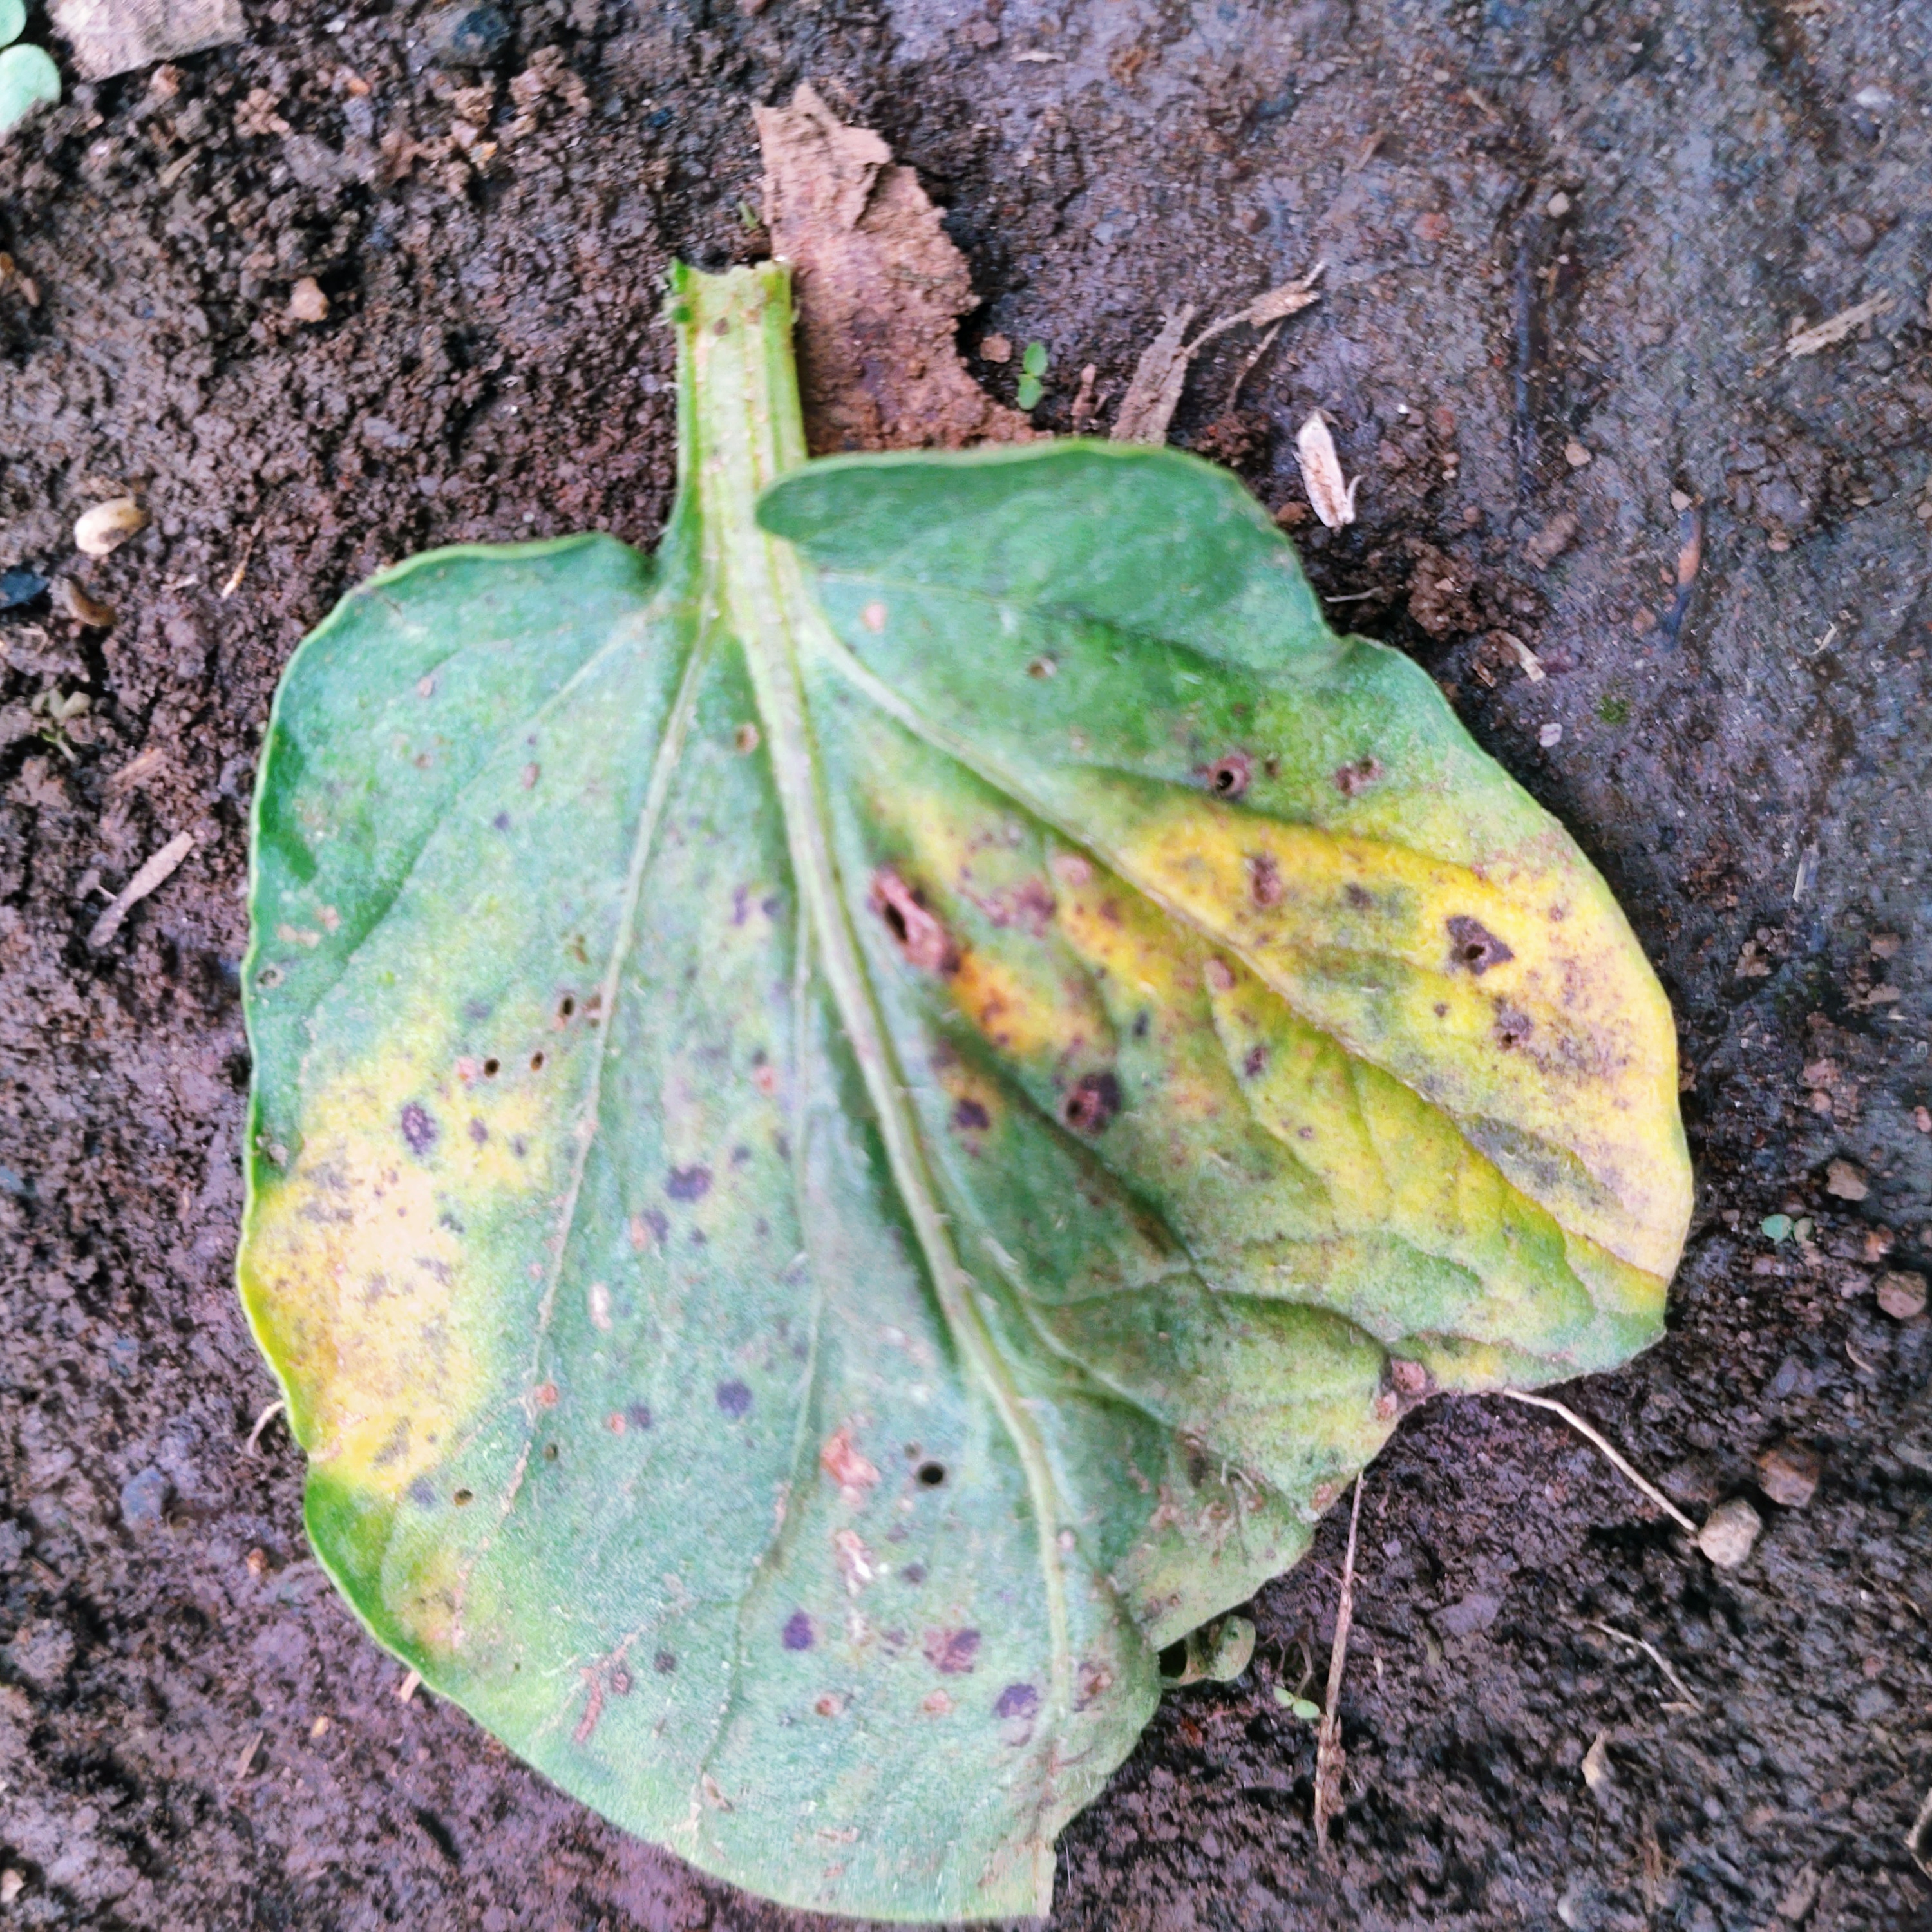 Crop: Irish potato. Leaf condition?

late blight
